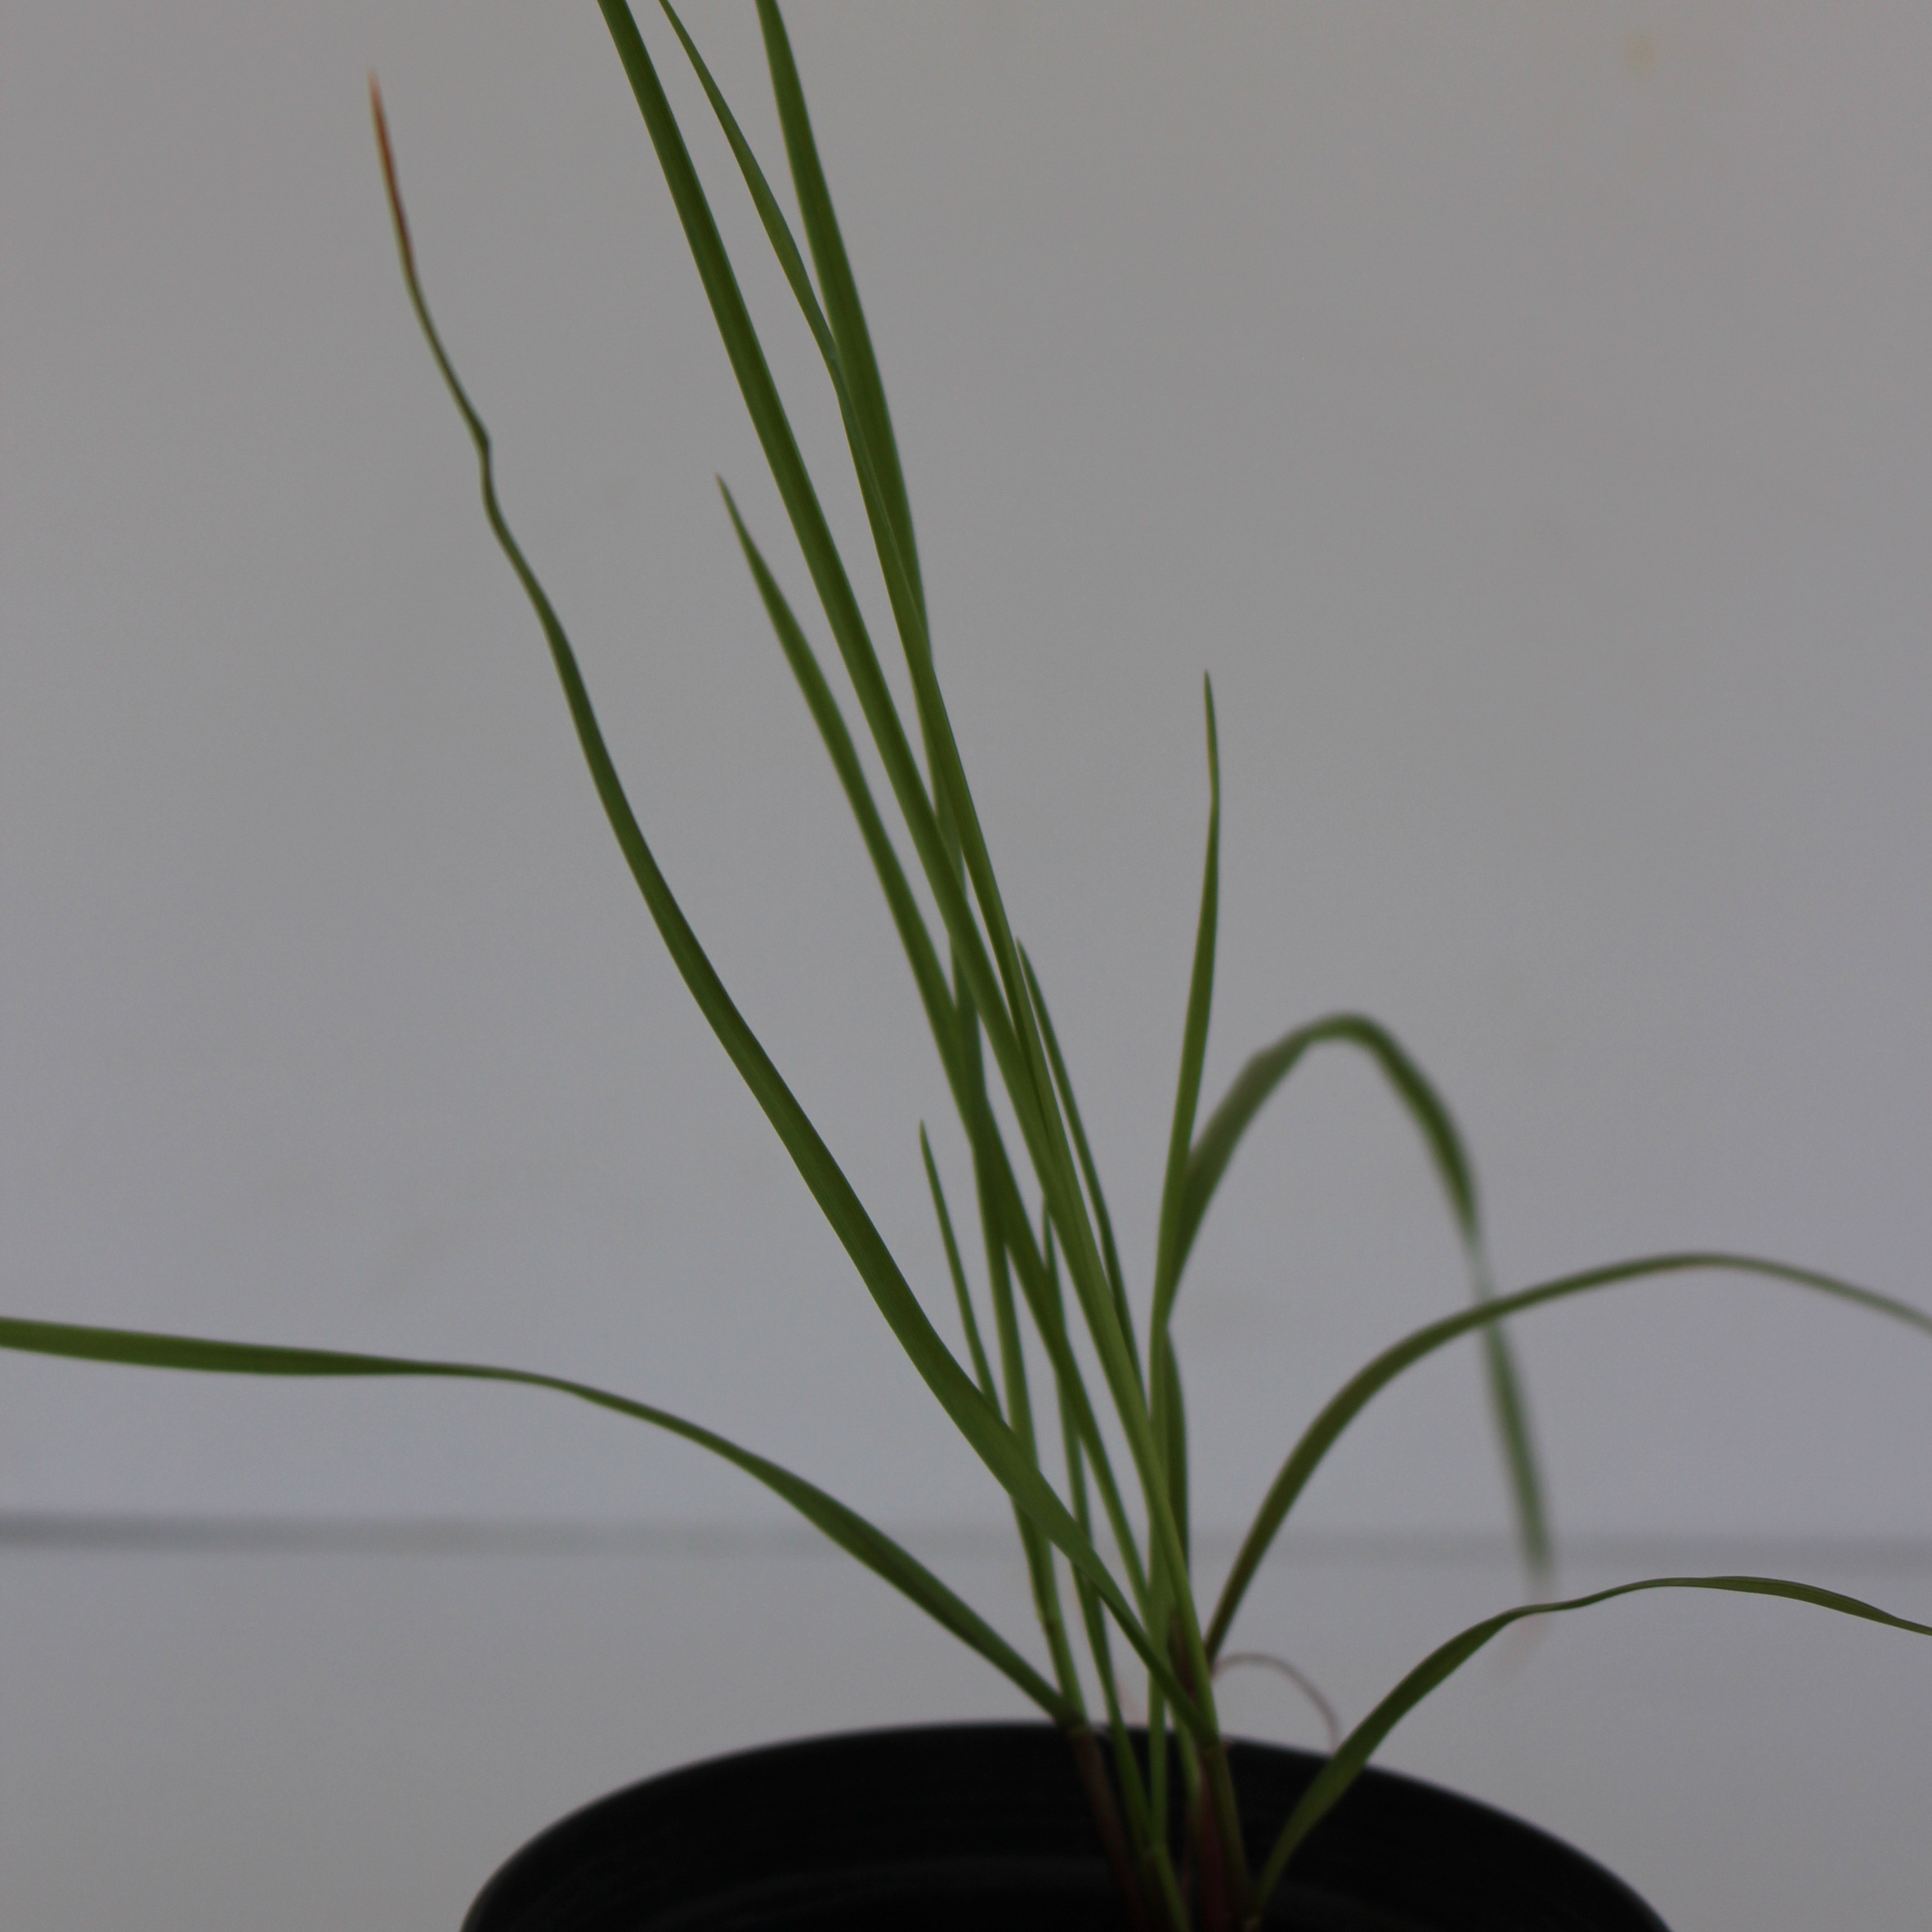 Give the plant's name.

Lolium multiflorum
